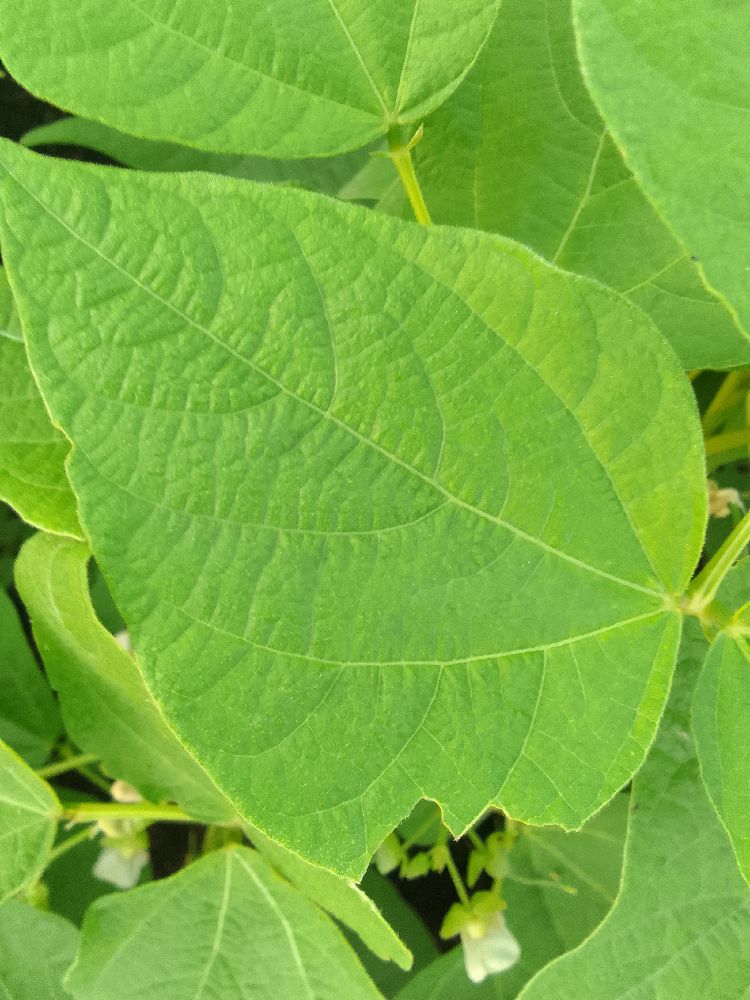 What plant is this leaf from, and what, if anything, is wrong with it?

common bean, healthy
